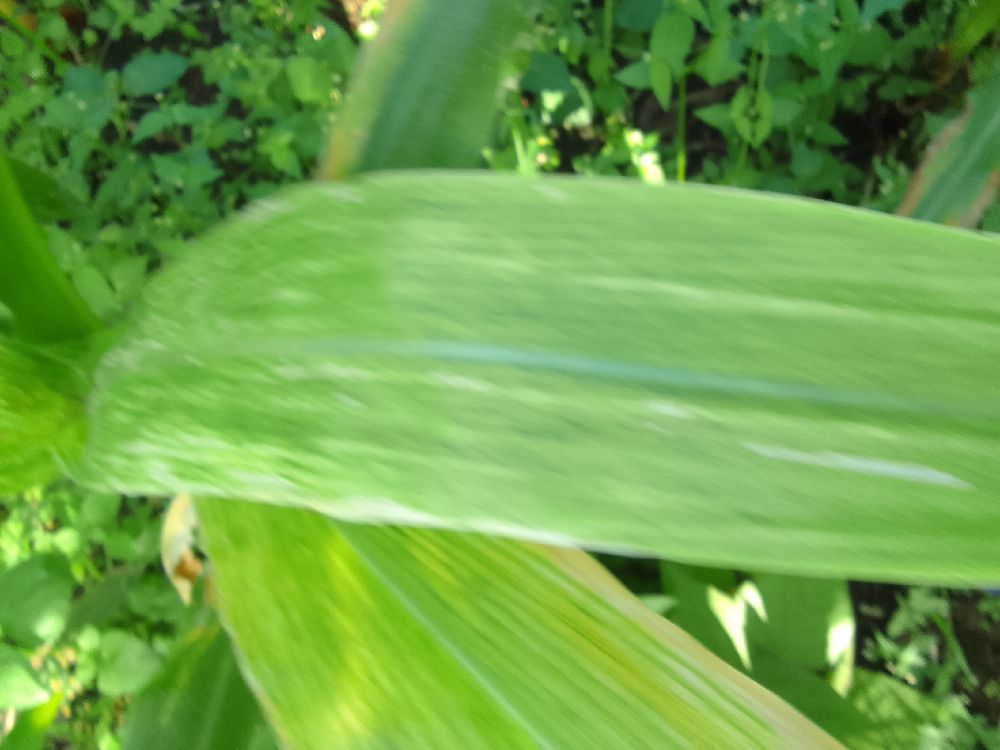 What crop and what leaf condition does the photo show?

maize, maize lethal necrosis
